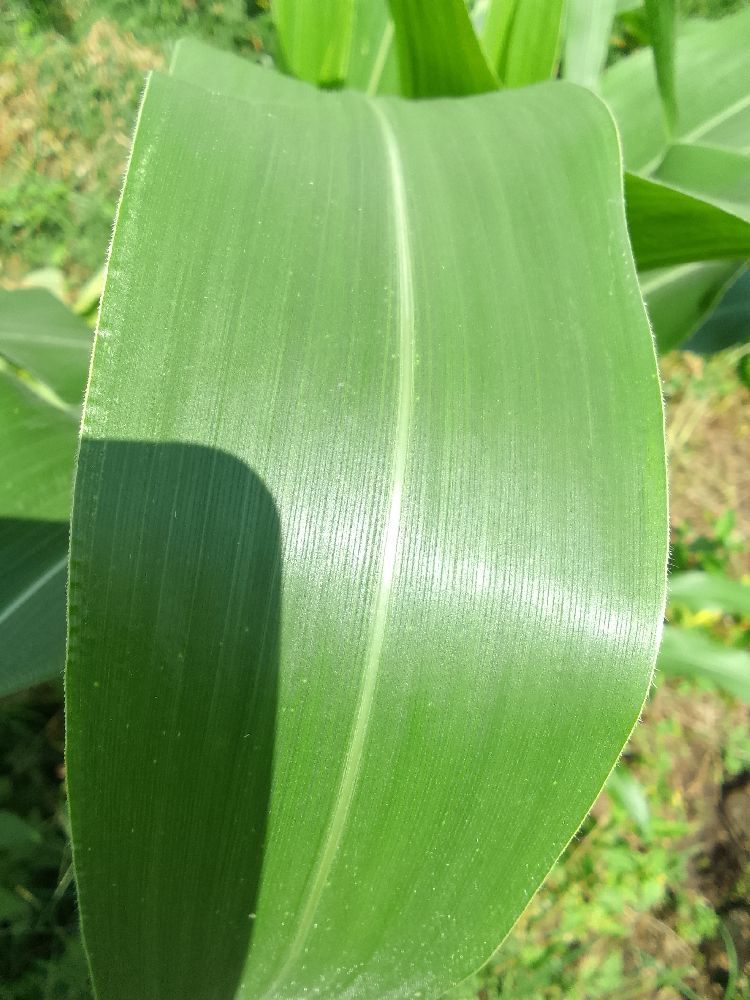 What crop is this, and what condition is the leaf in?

maize, healthy
